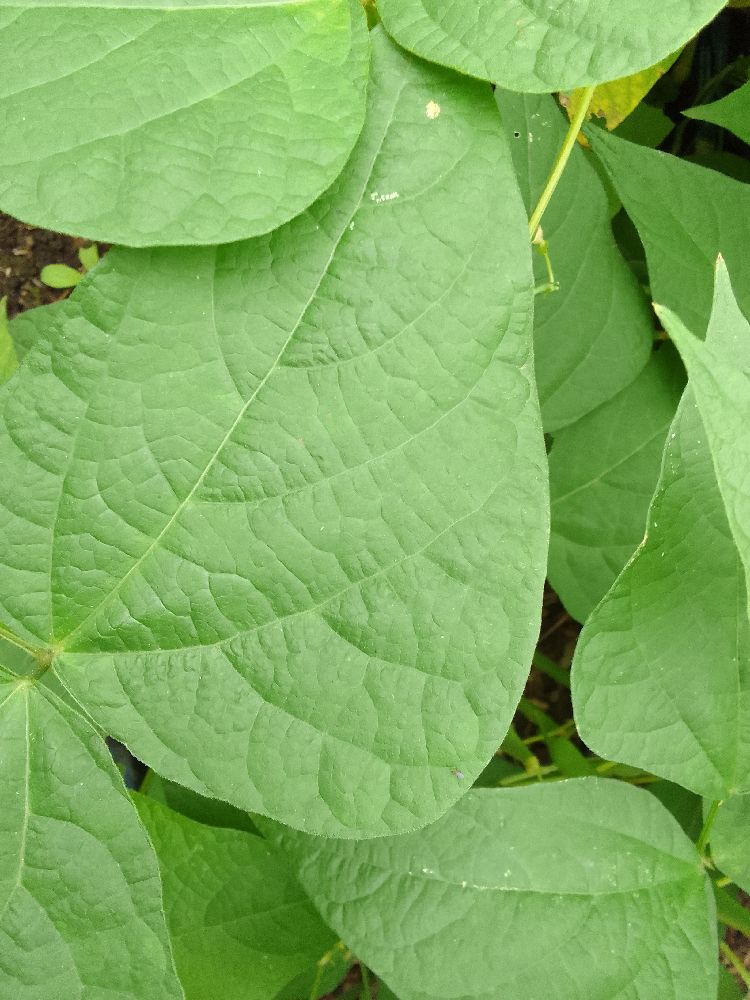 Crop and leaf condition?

common bean, healthy
